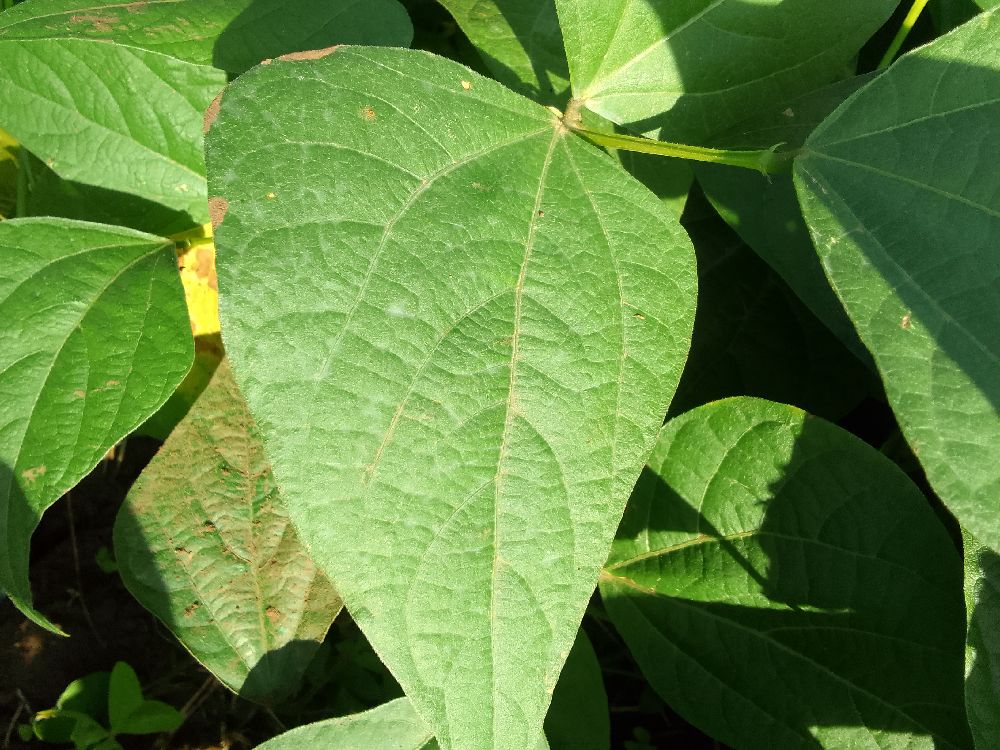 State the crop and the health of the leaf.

common bean, healthy
